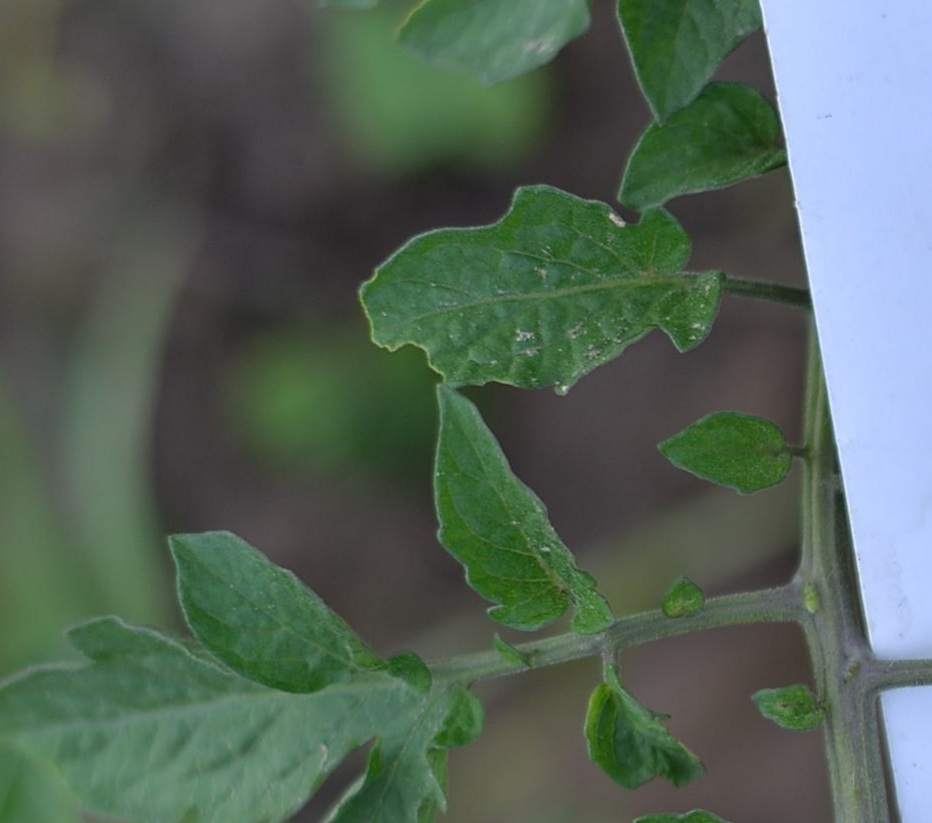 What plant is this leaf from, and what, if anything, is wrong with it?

tomato, healthy
